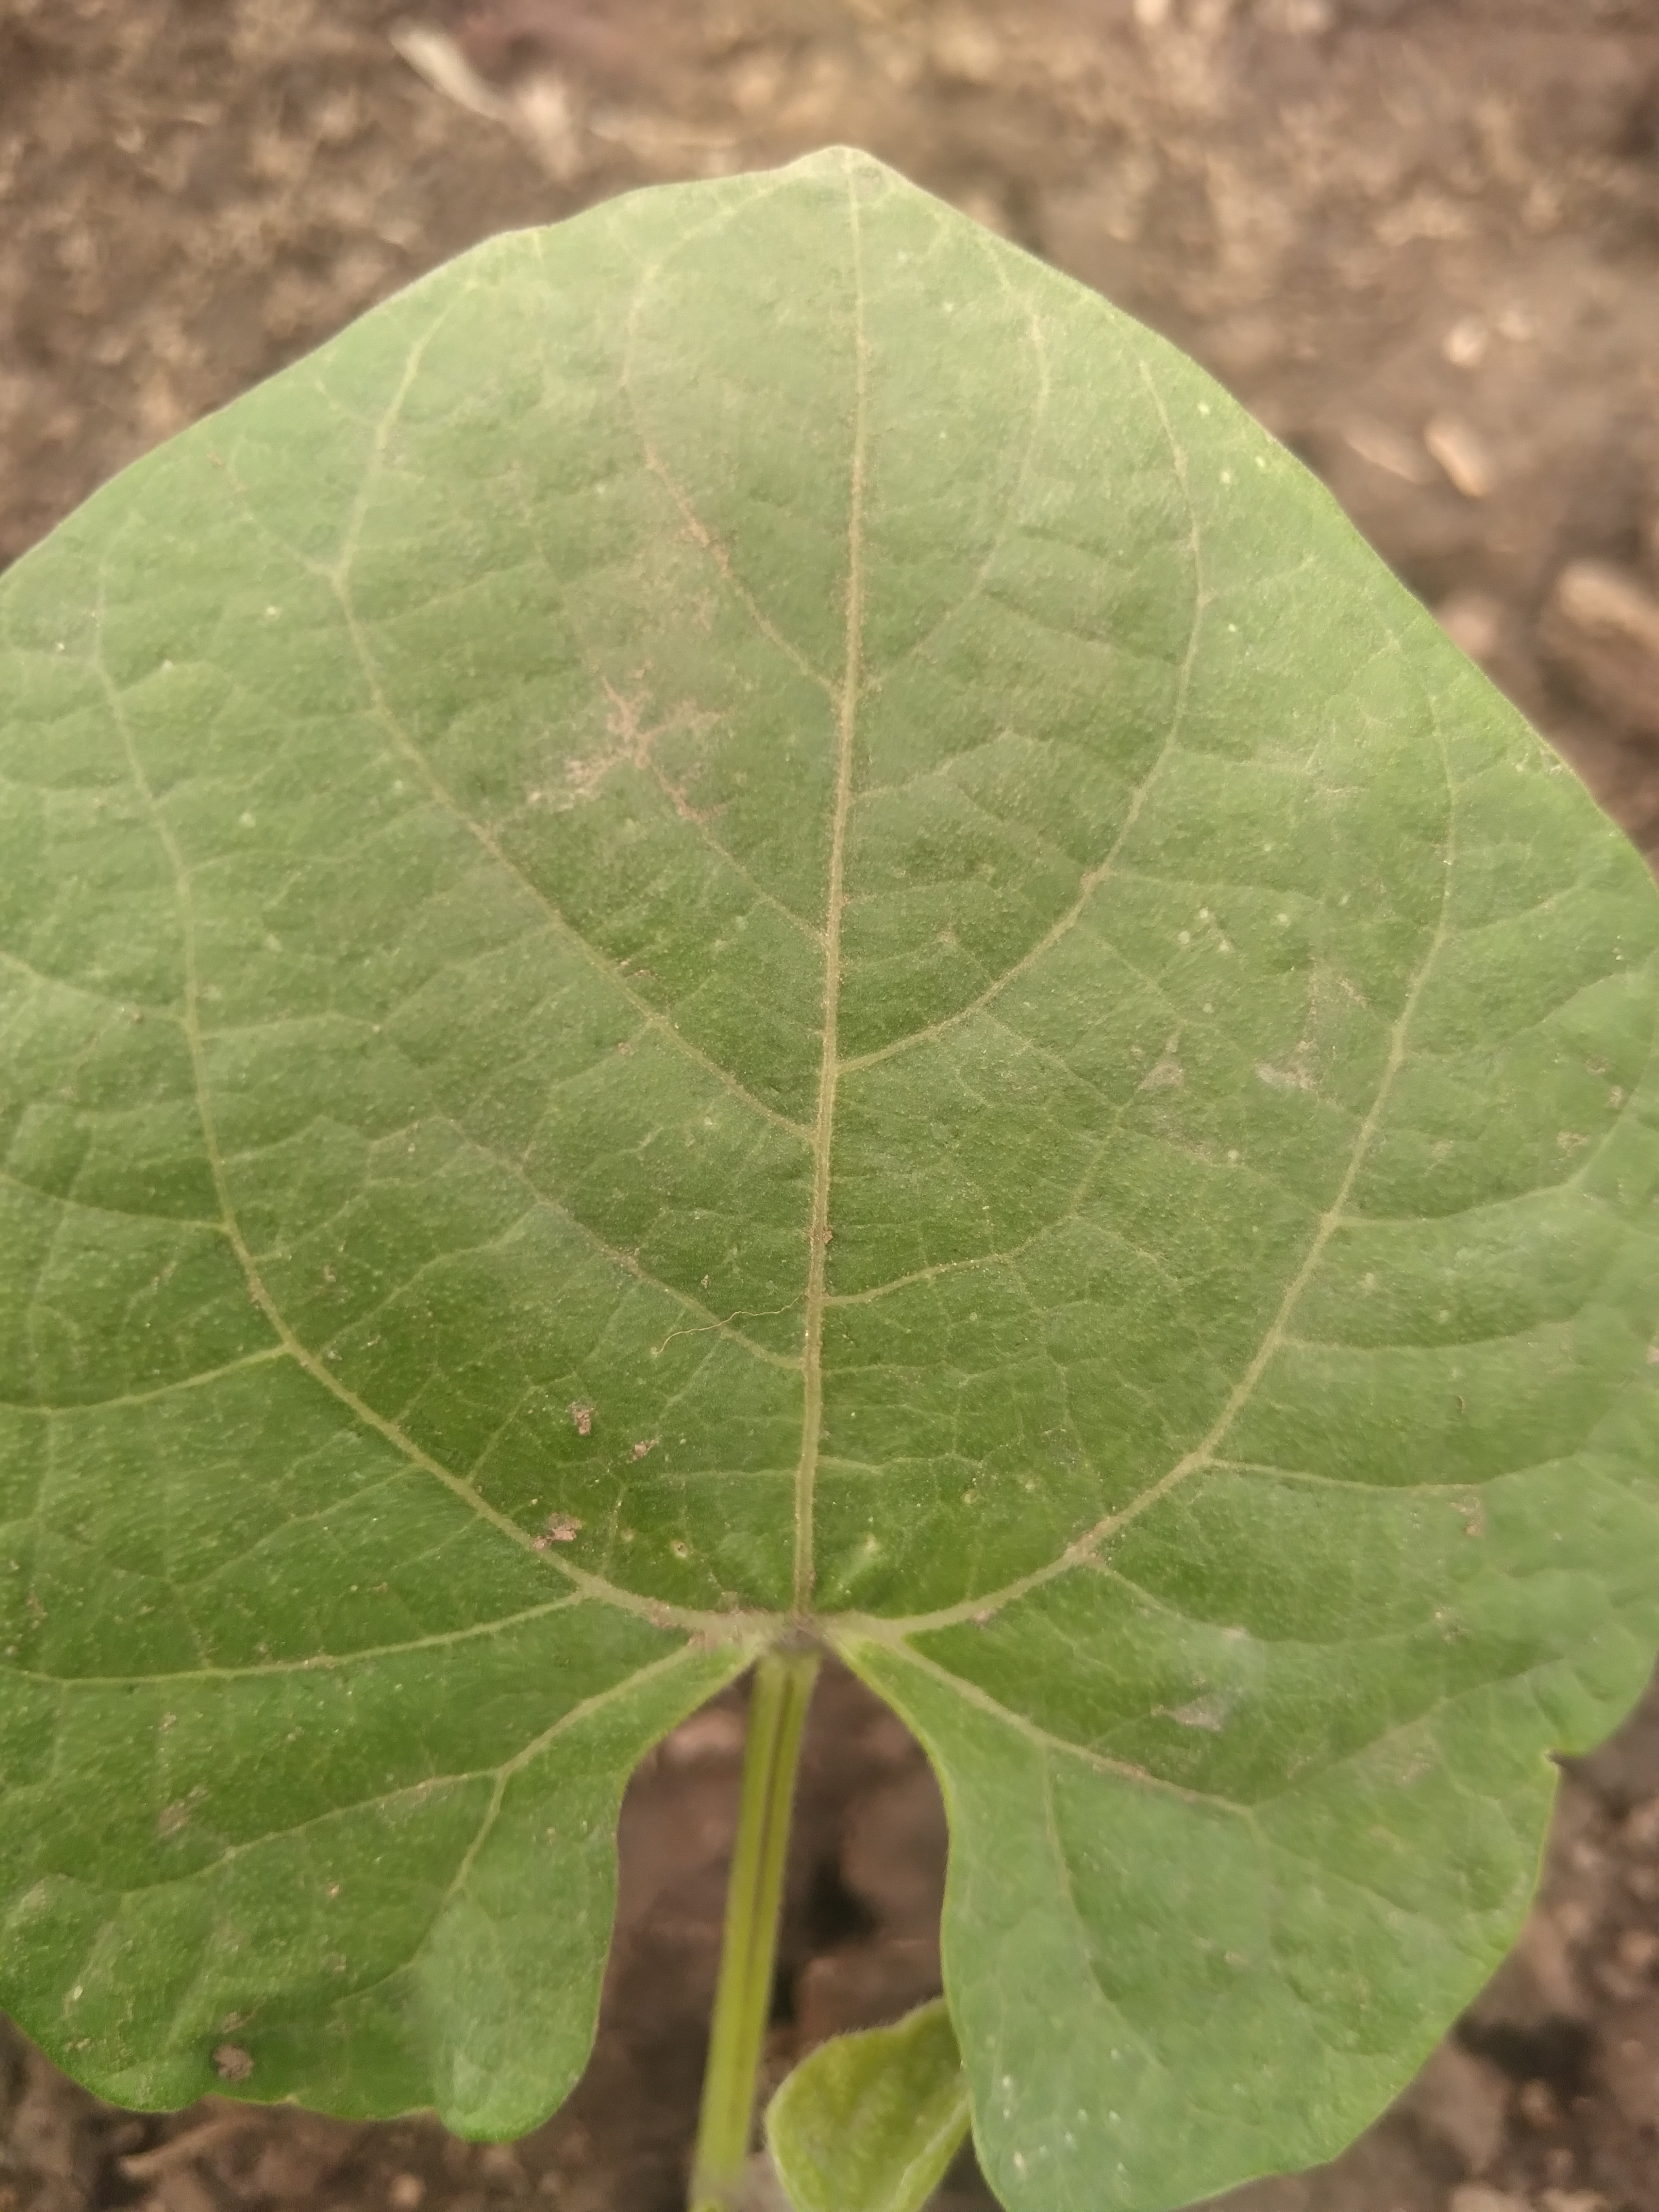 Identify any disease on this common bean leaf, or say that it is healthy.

healthy
